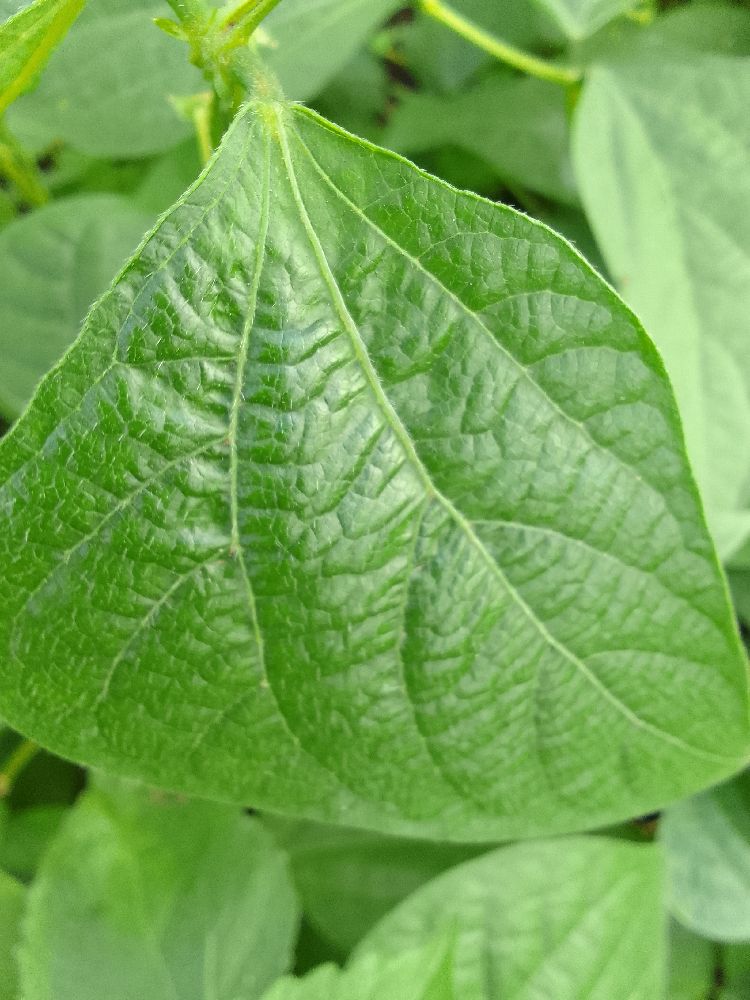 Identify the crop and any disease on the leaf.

common bean, healthy
